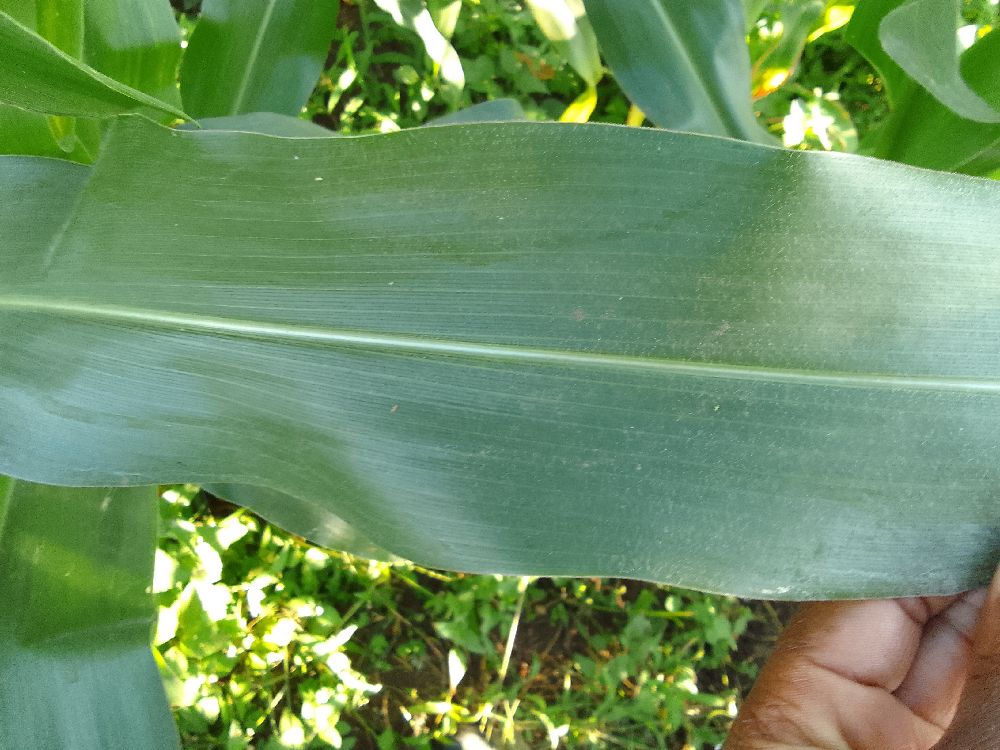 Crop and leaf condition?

maize, healthy
